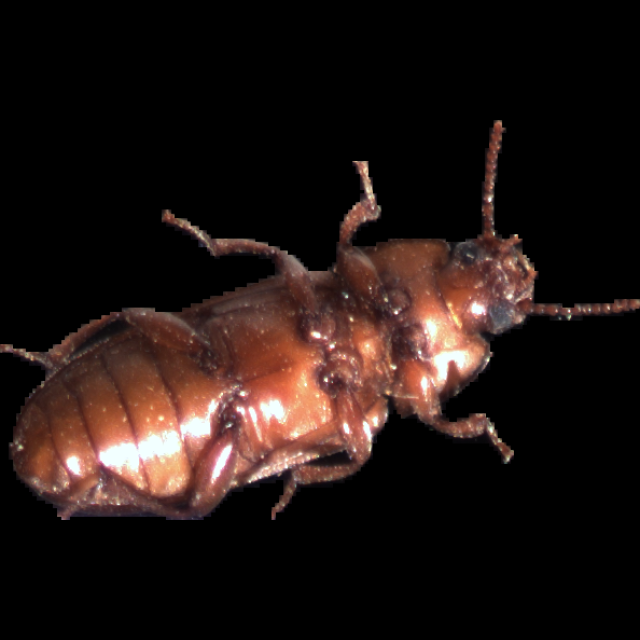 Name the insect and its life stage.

mealworm beetle
